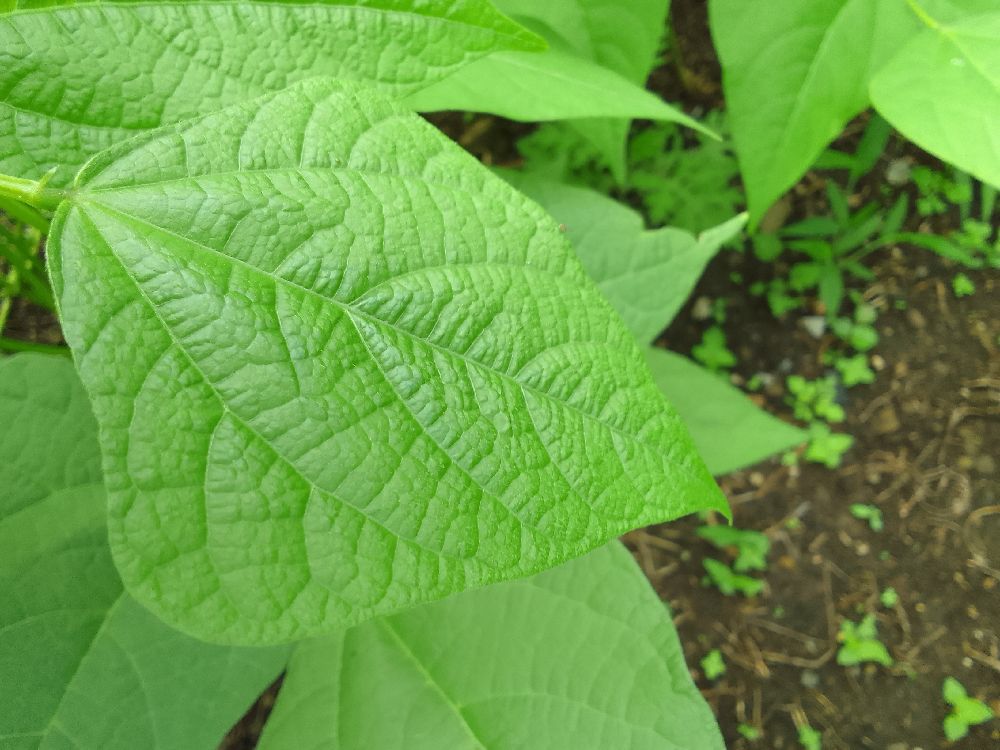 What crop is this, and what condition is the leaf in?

common bean, healthy
